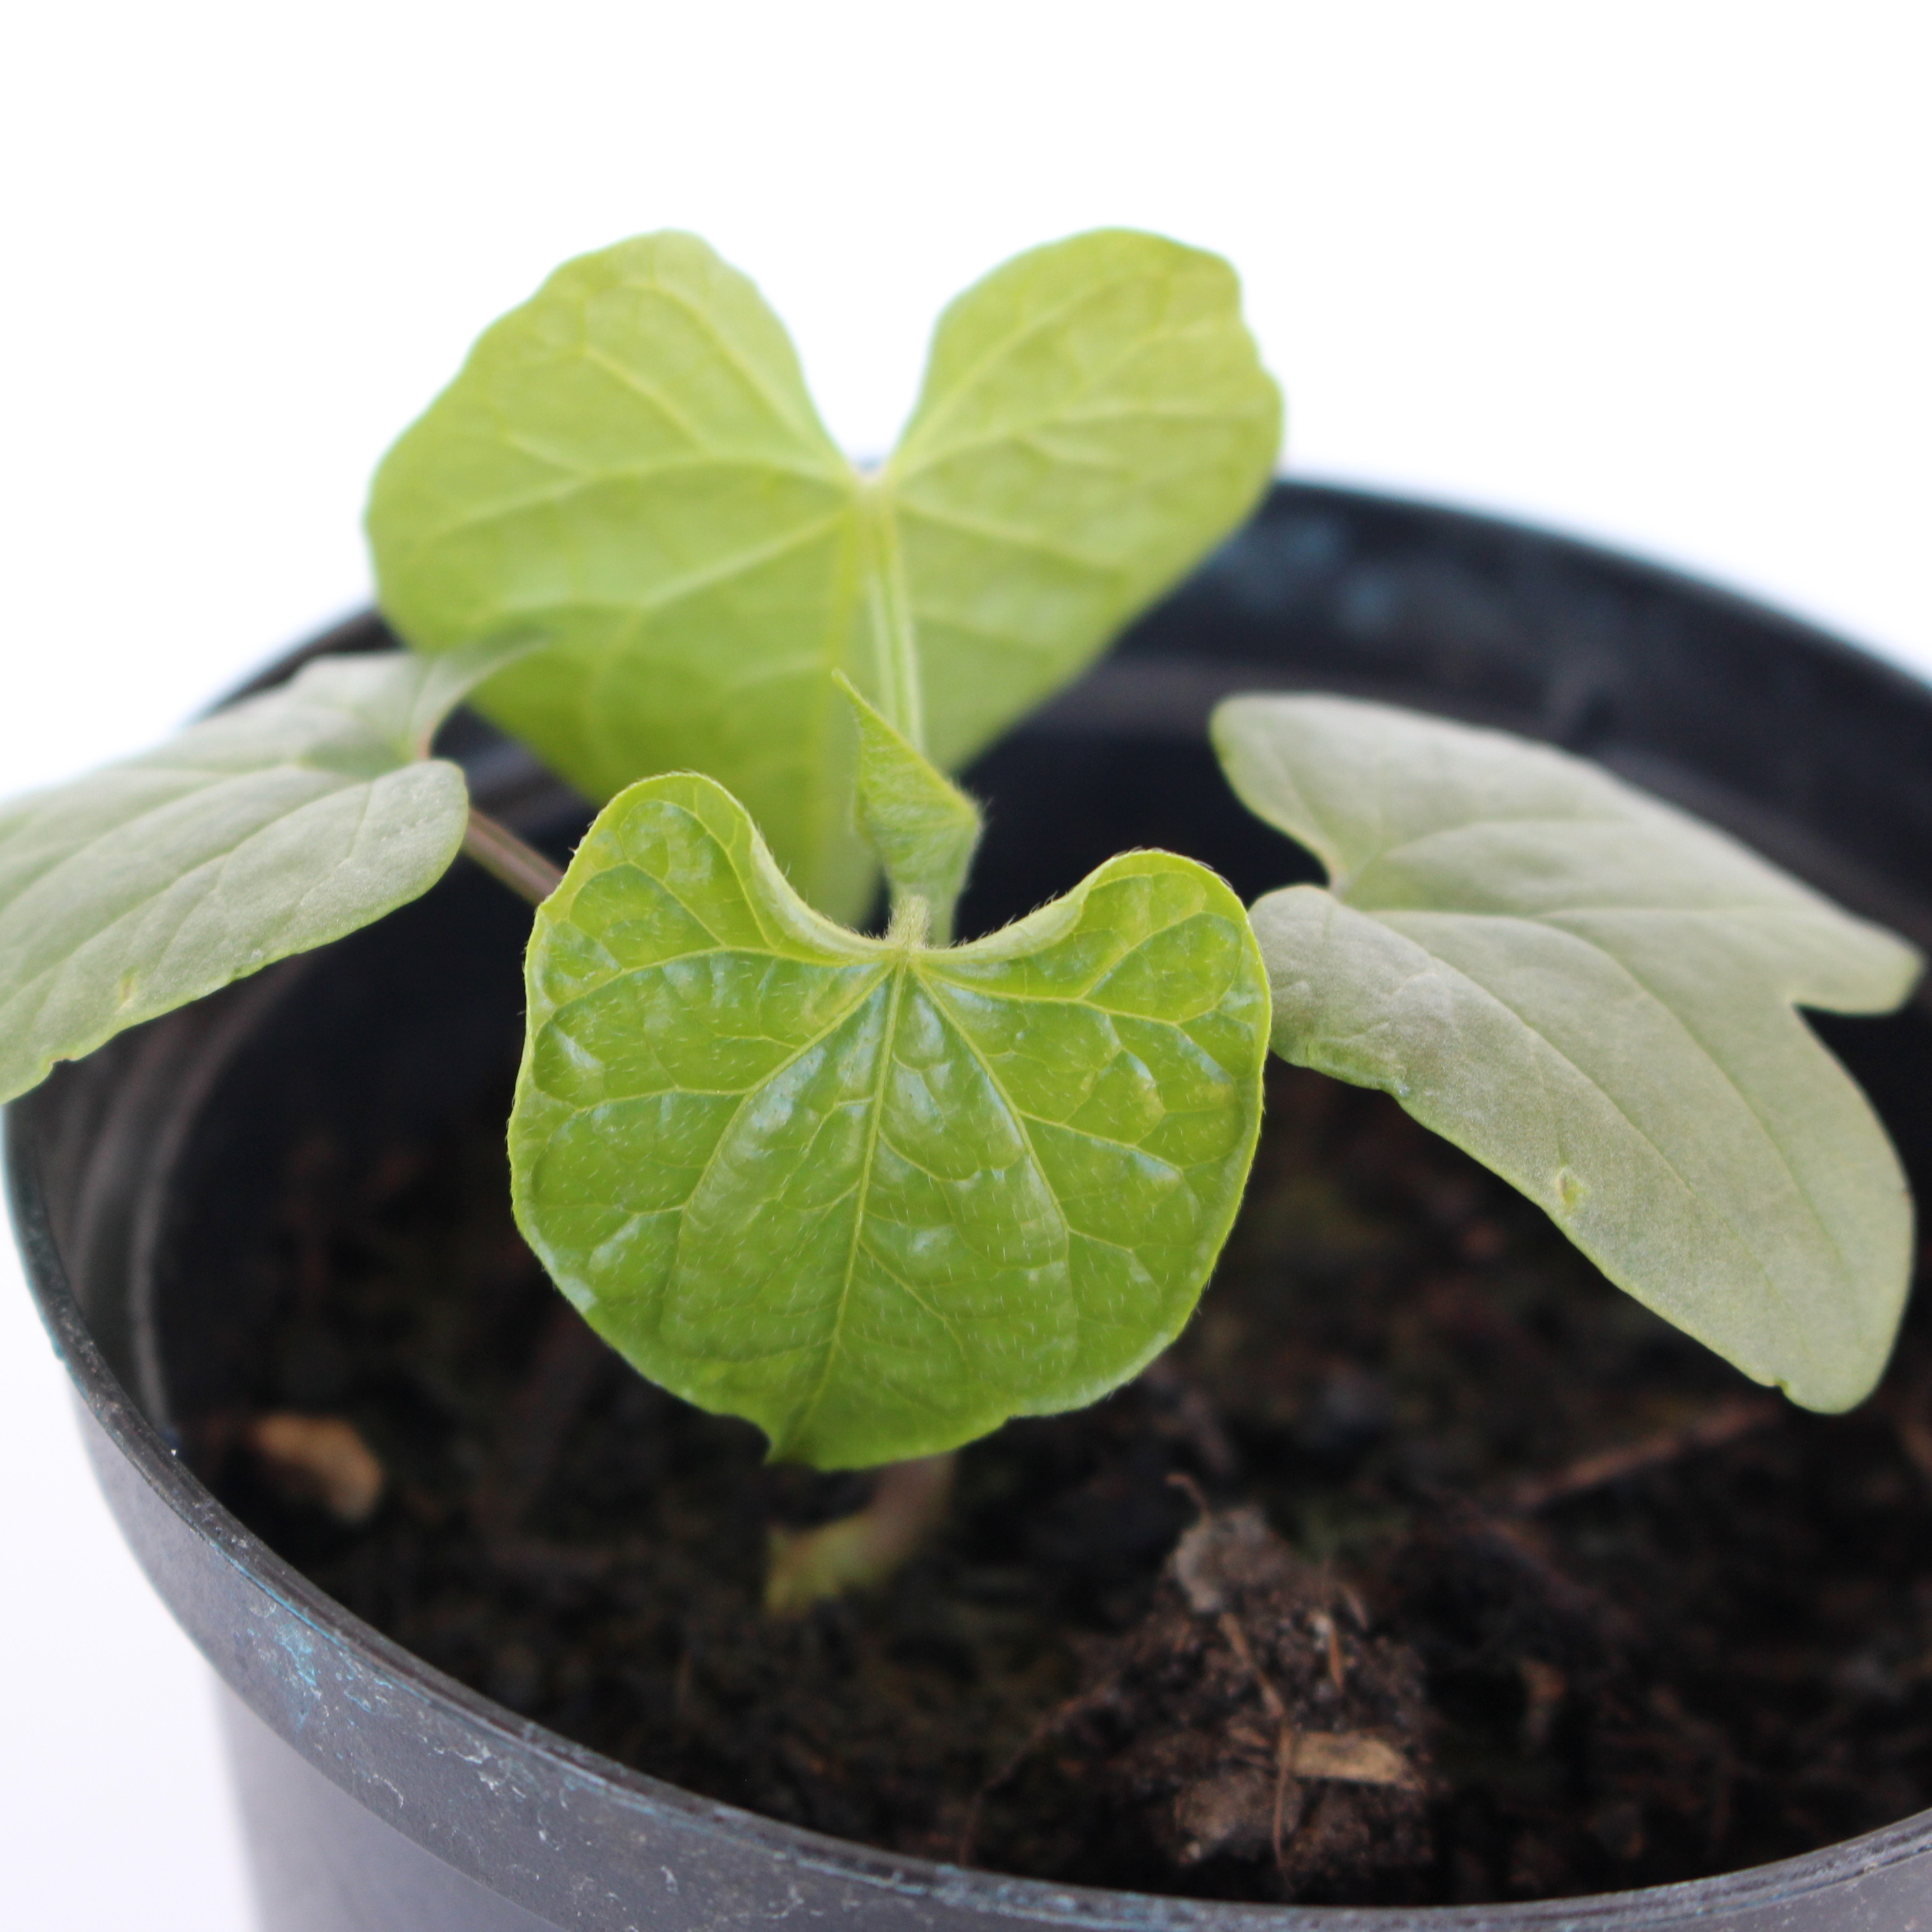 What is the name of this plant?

Convolvulus arvensis
